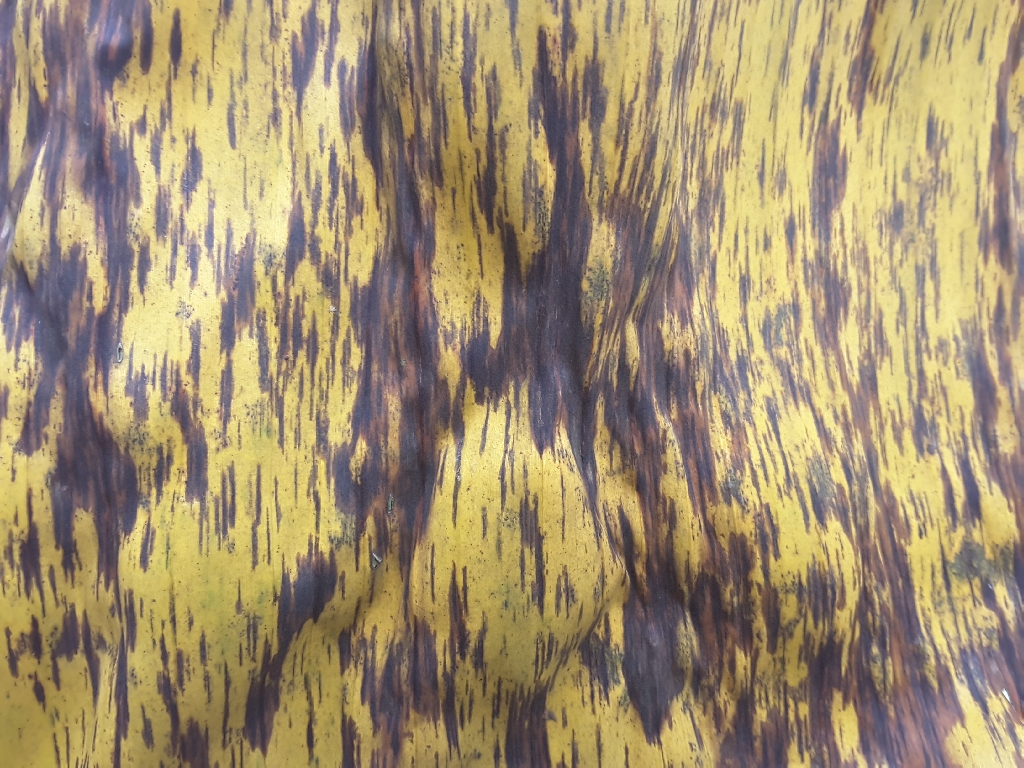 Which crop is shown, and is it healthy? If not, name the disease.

banana, black sigatoka
